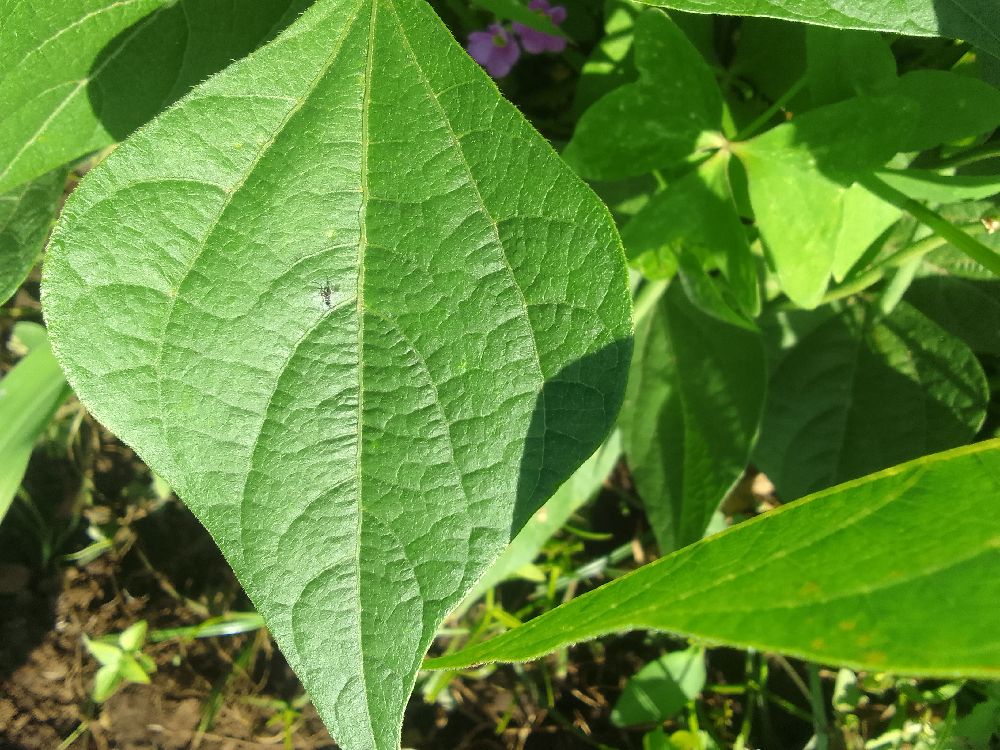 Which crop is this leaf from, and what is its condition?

common bean, healthy
